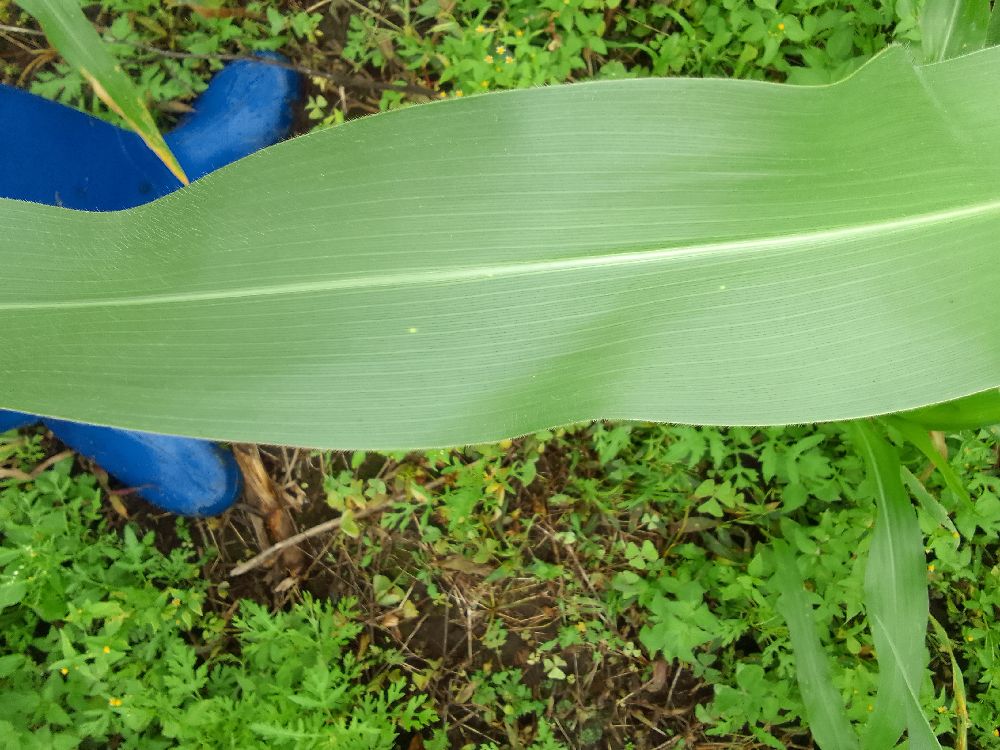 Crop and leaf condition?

maize, healthy
